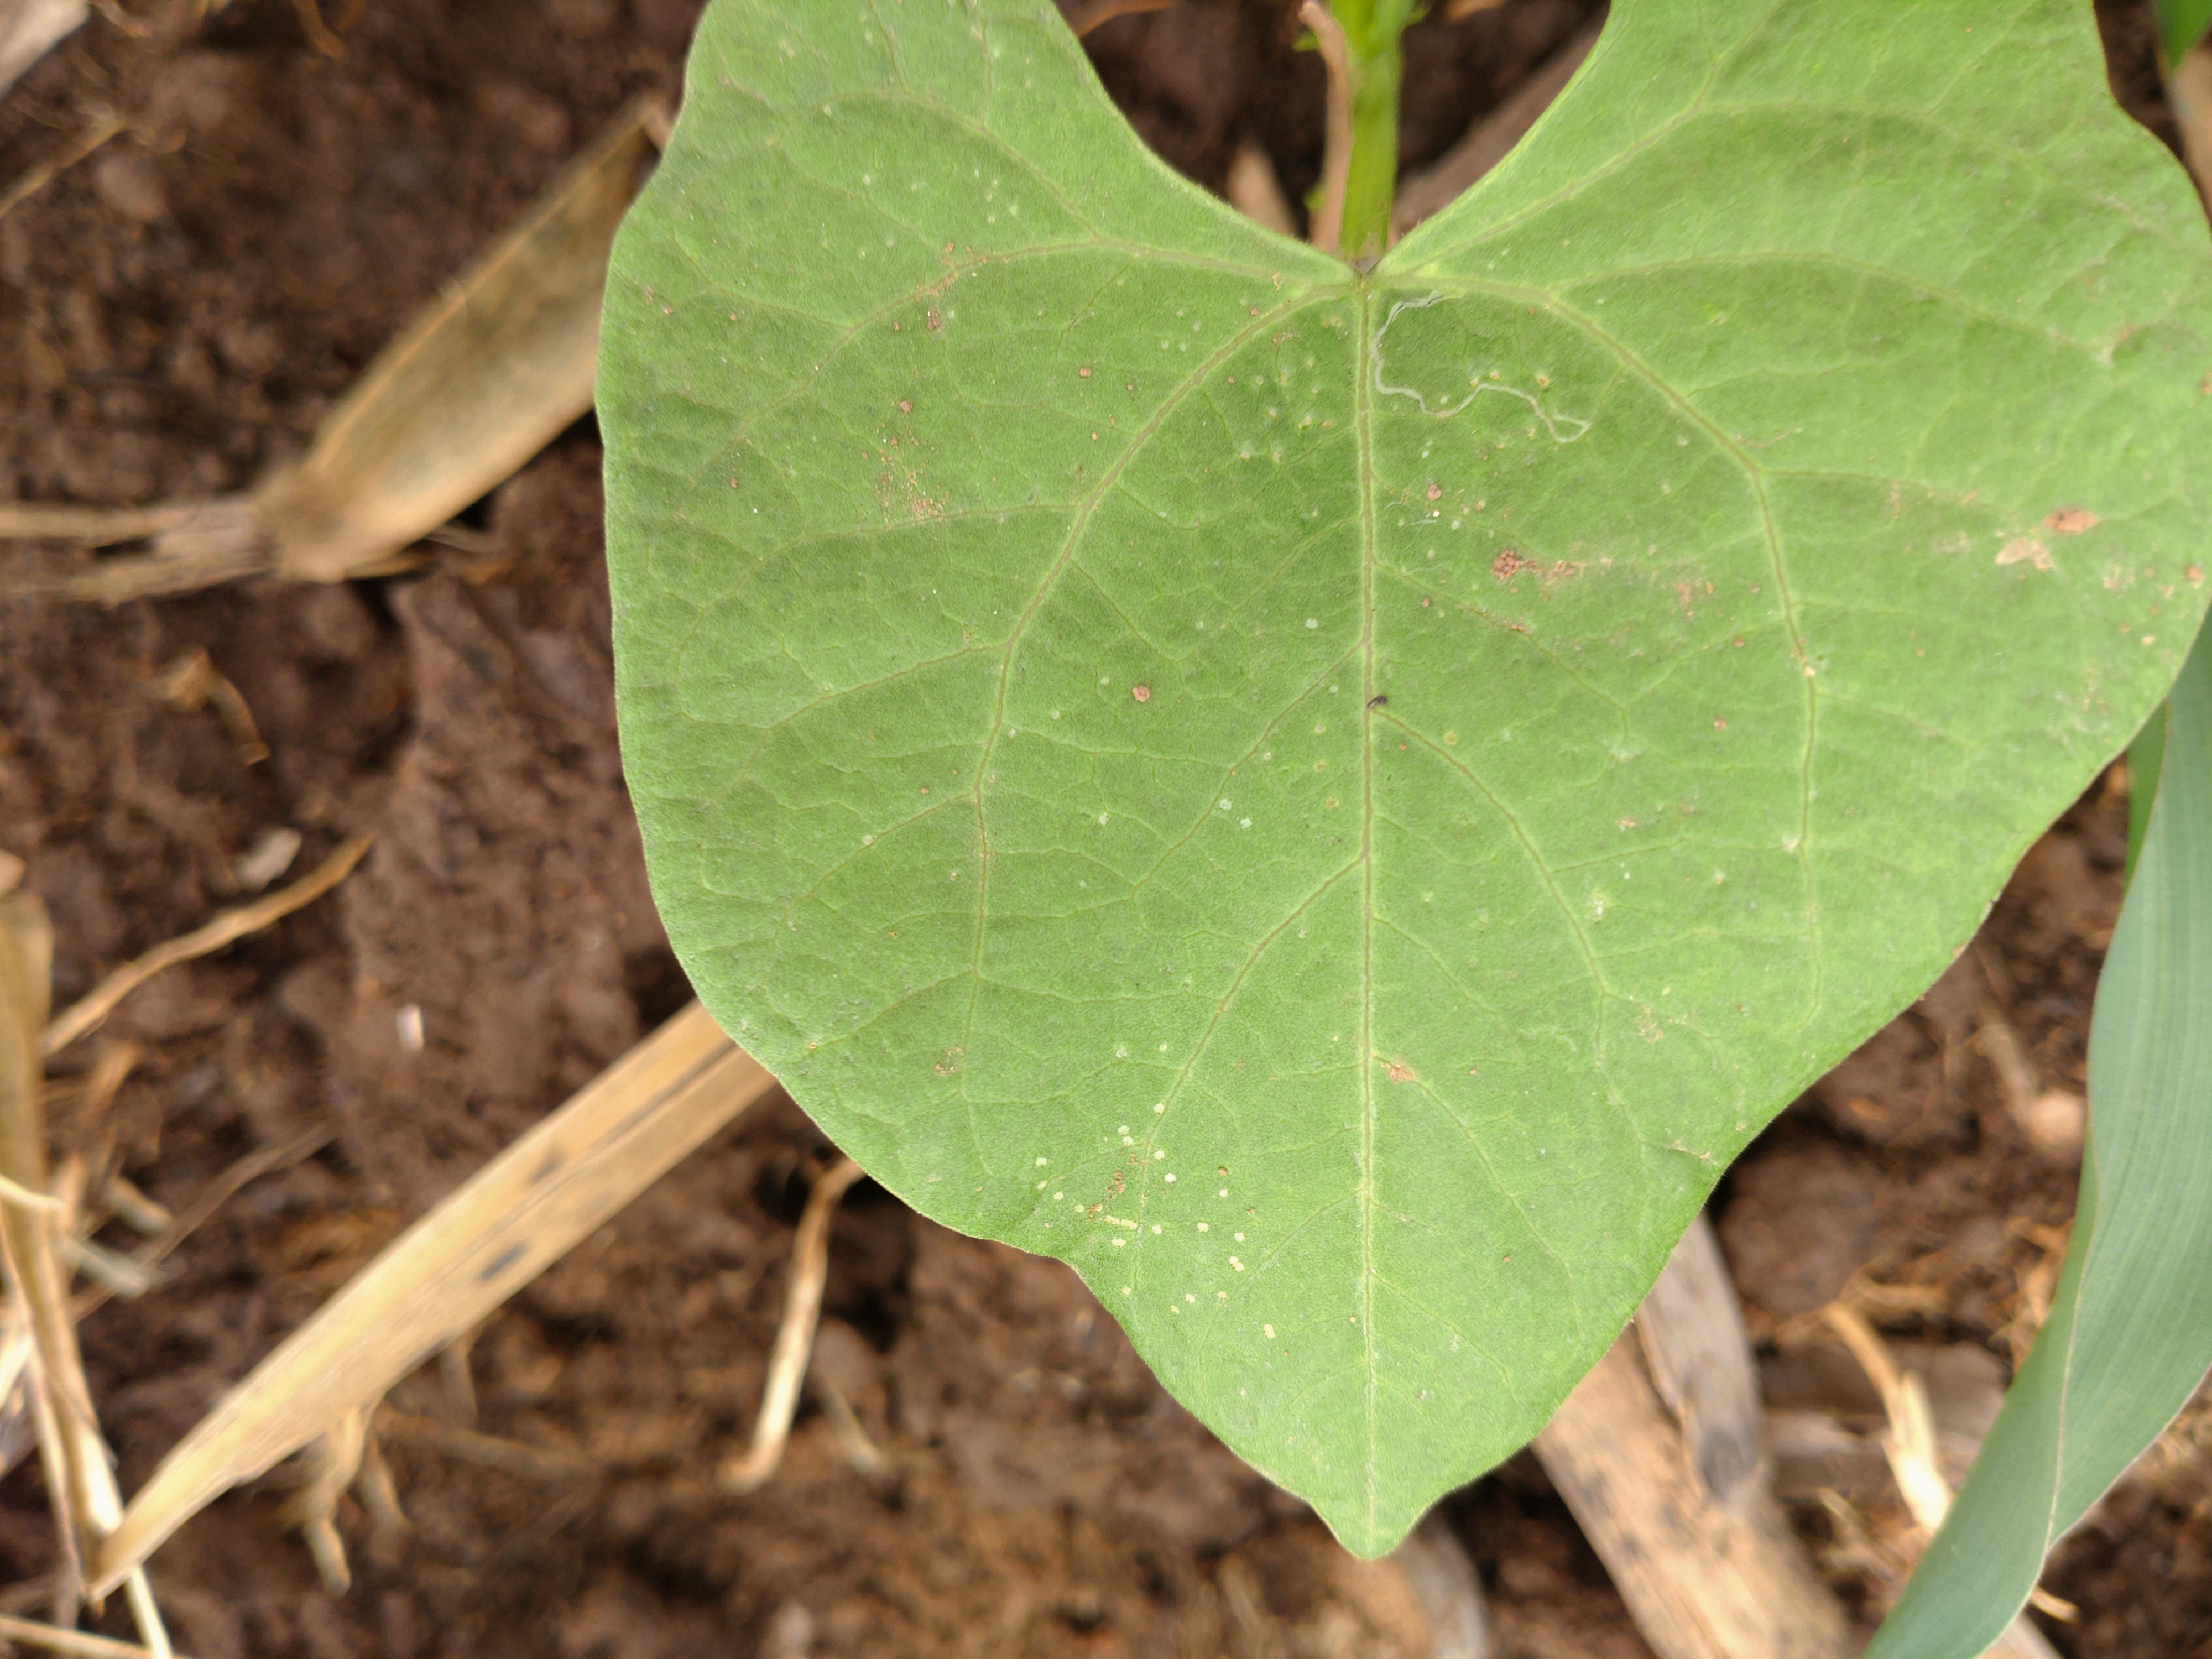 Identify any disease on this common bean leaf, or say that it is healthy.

healthy
